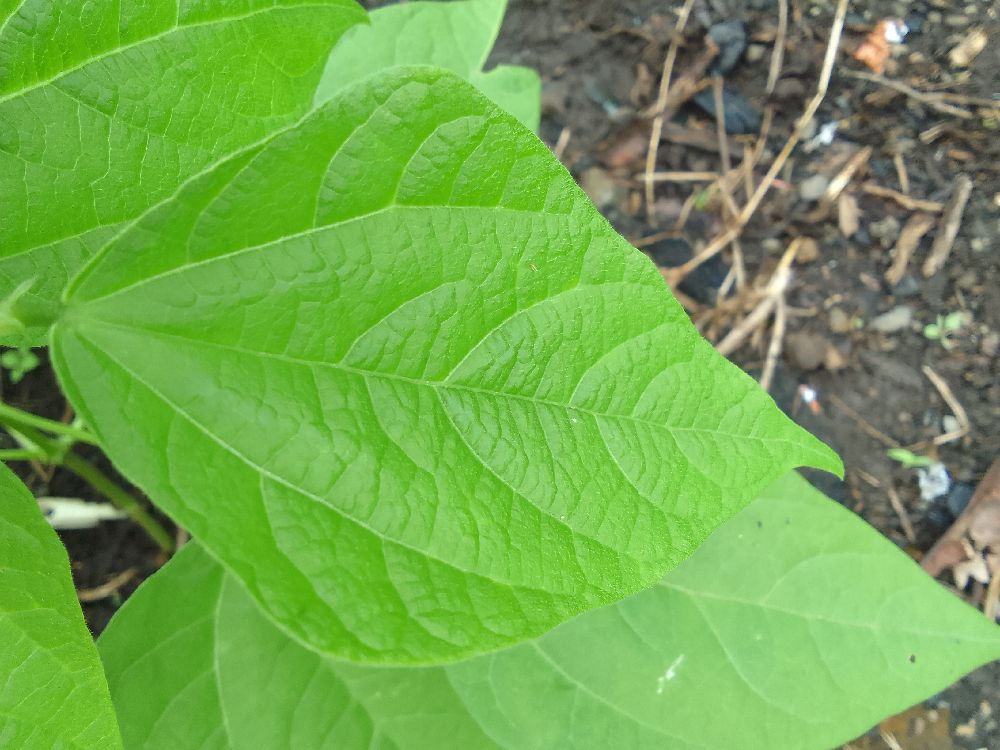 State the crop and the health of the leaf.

common bean, healthy
